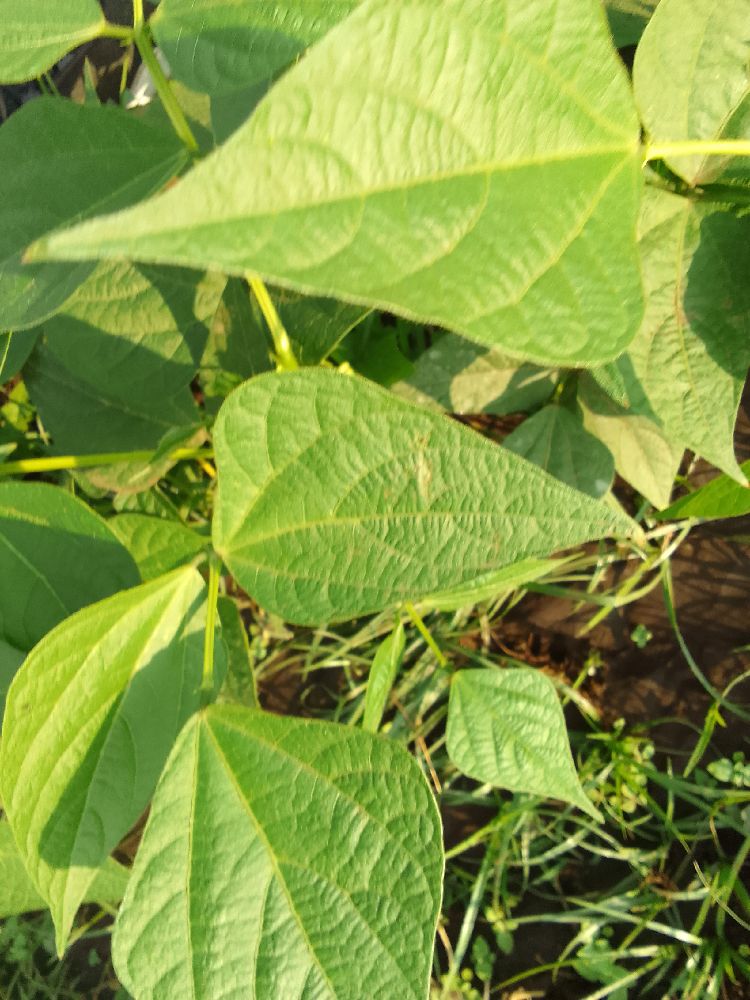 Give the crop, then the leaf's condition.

common bean, healthy
